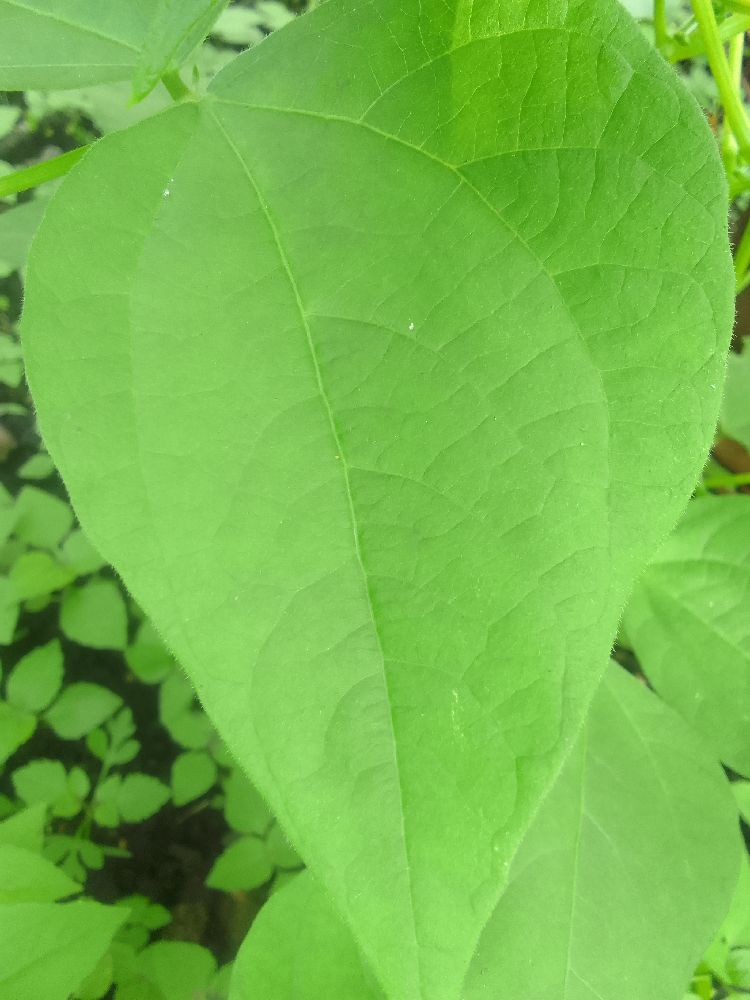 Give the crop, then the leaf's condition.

common bean, healthy
